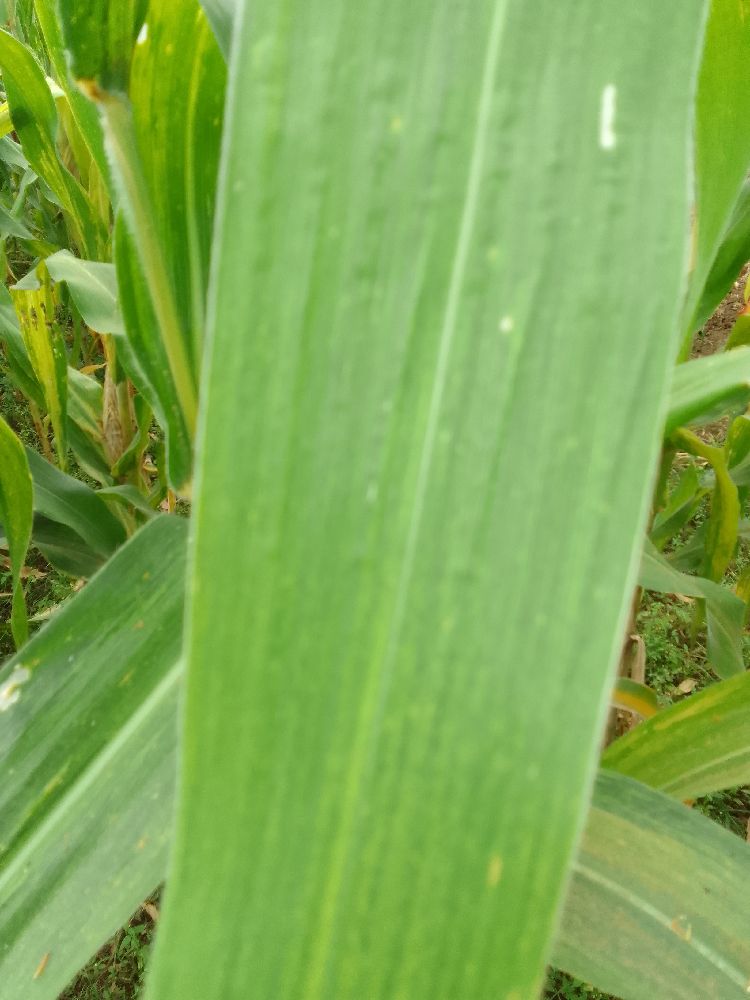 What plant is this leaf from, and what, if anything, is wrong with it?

maize, maize lethal necrosis
